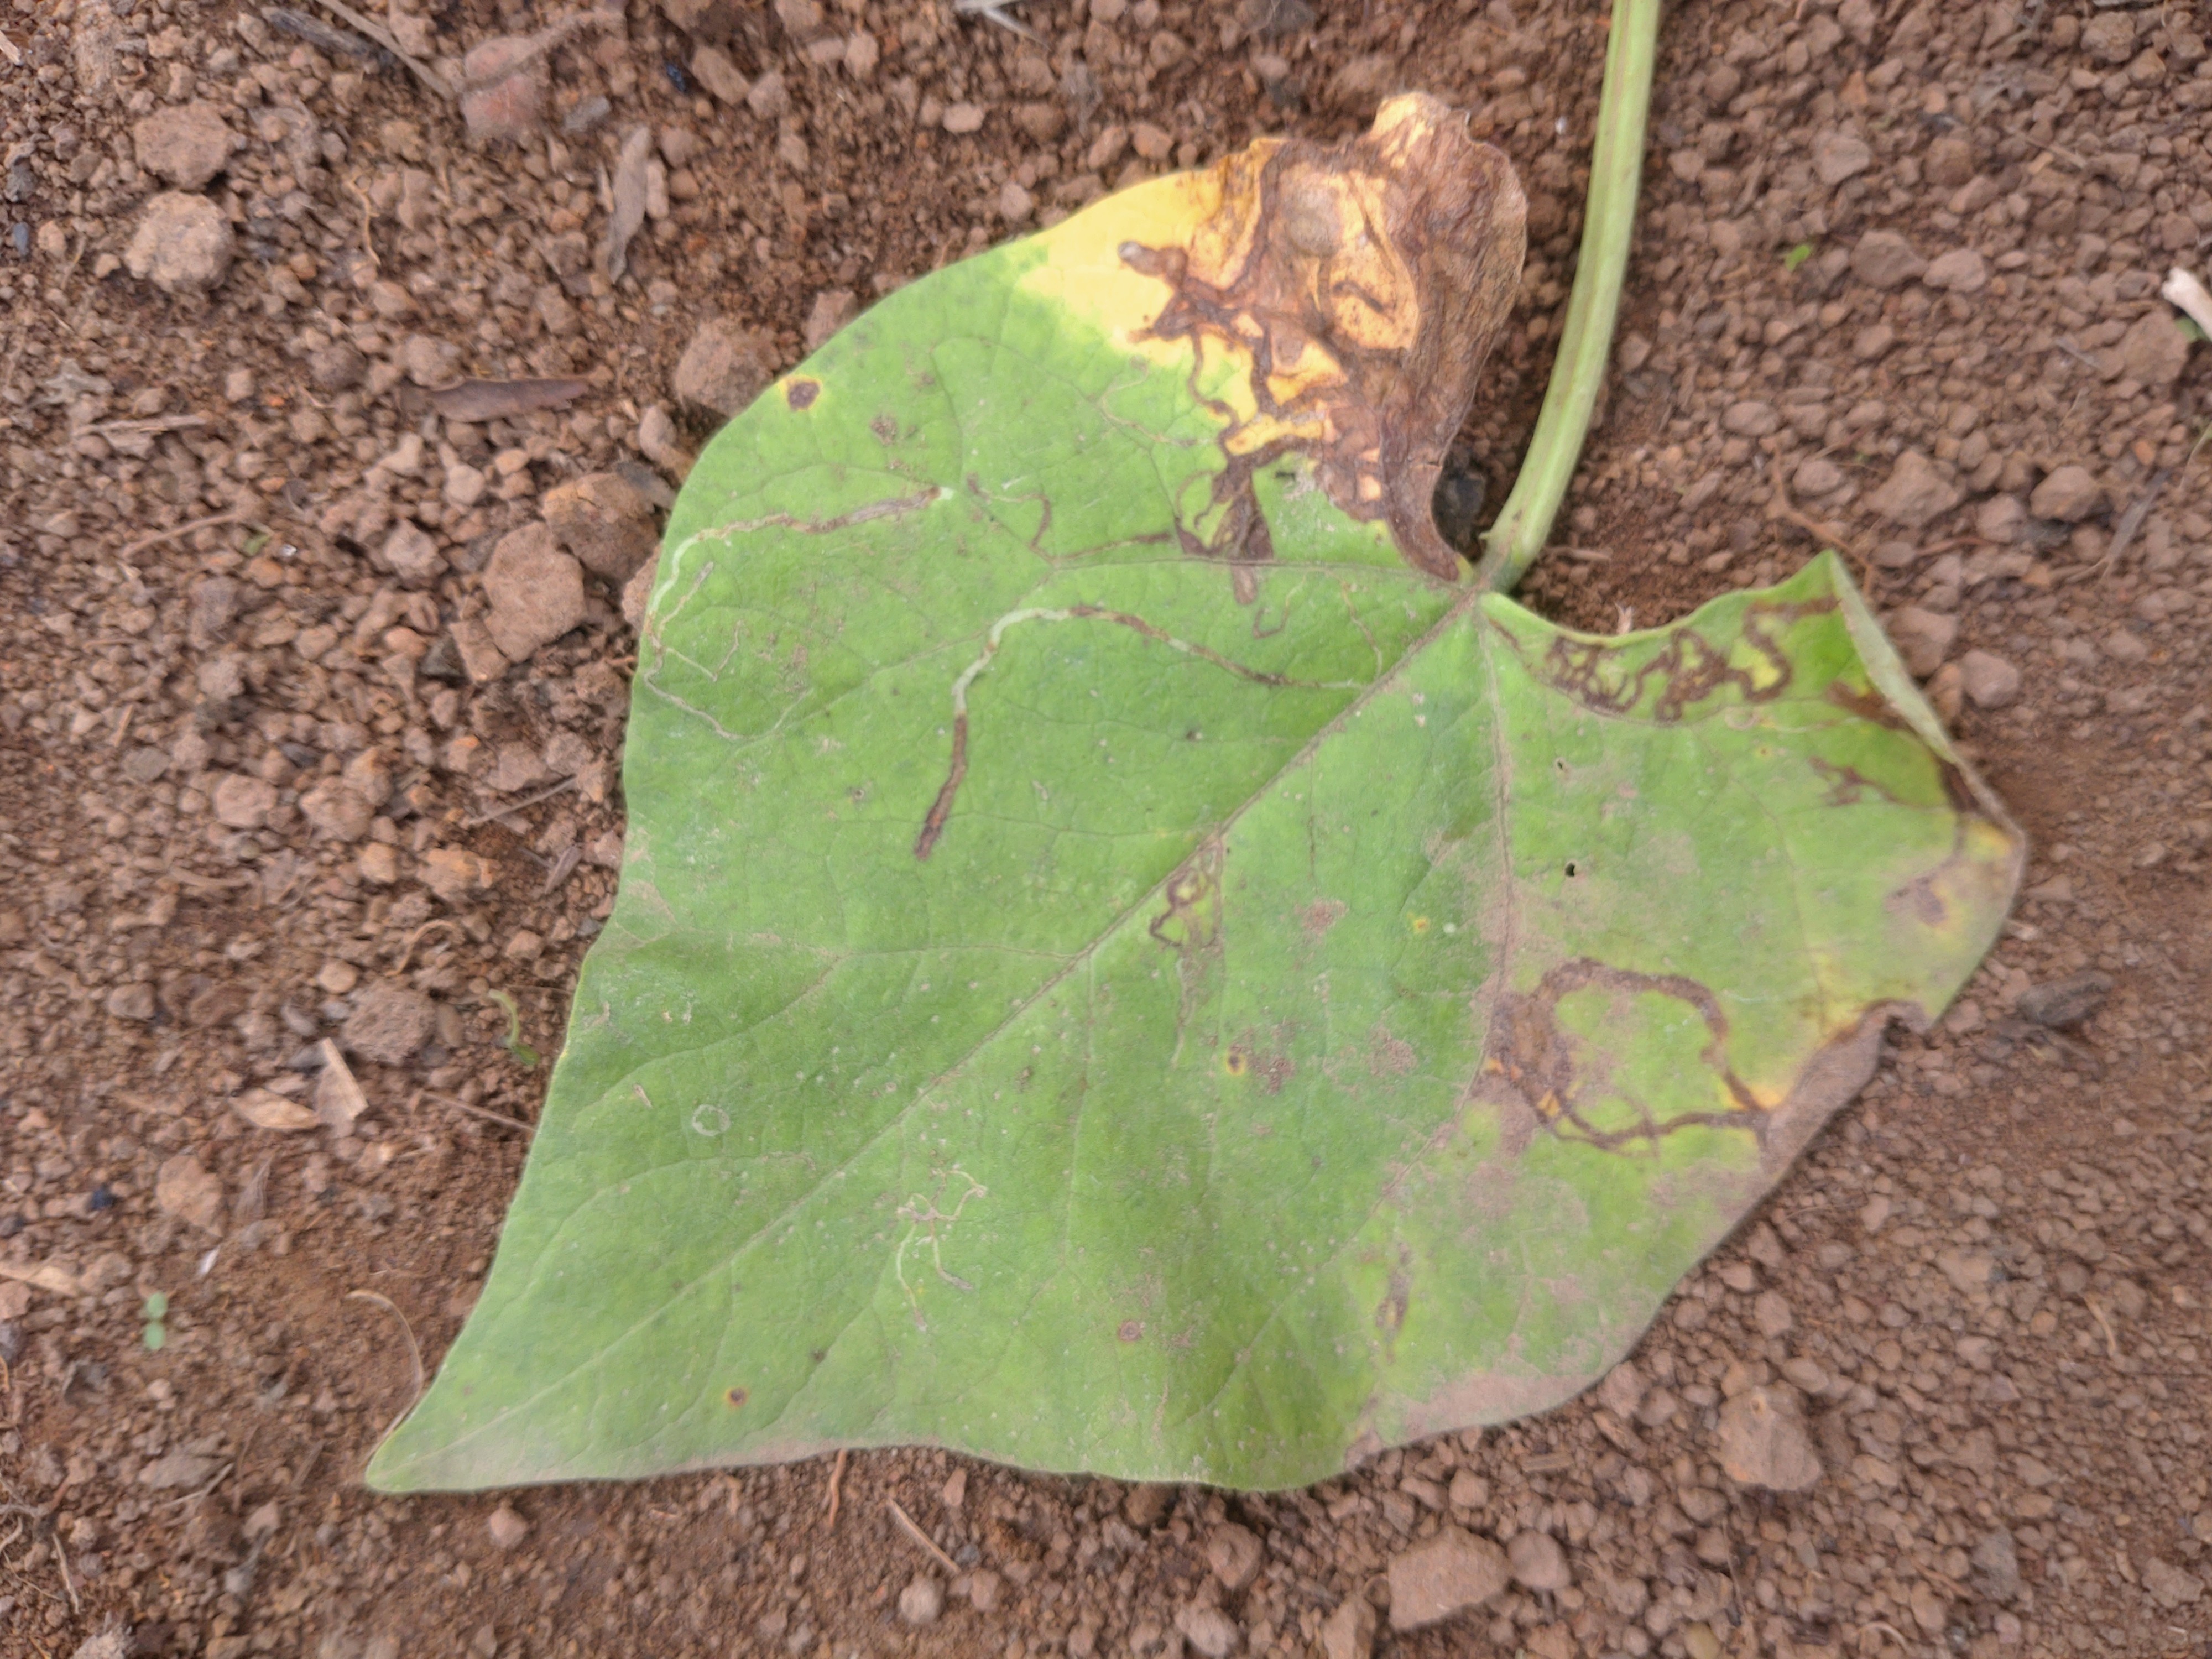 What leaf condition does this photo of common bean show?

rust
